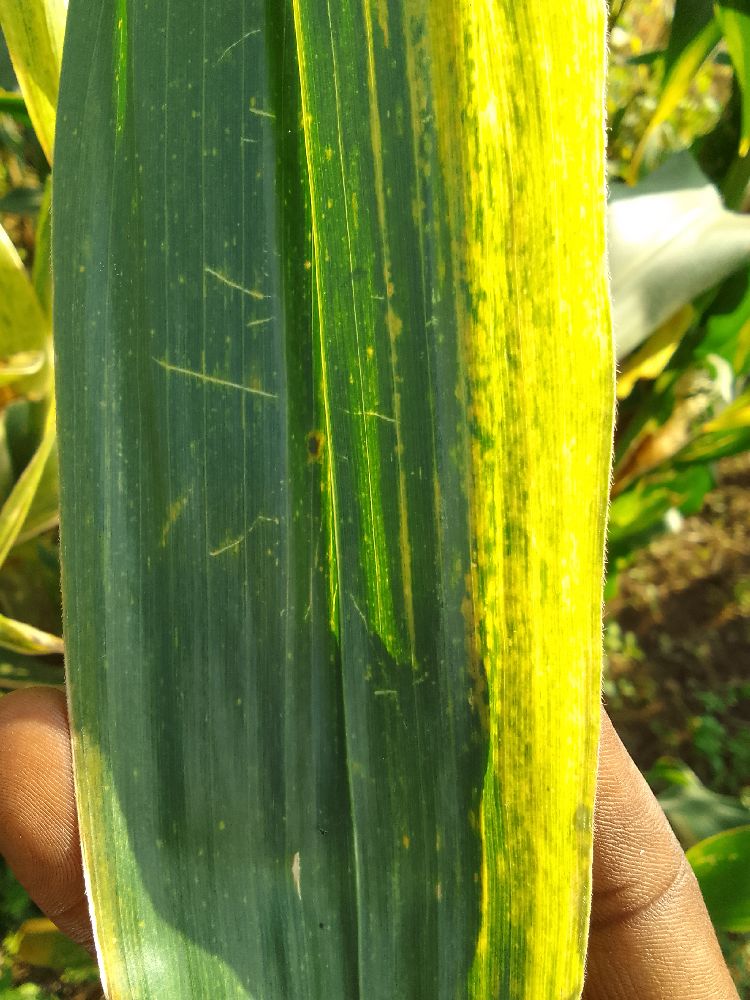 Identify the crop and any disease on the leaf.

maize, maize lethal necrosis
